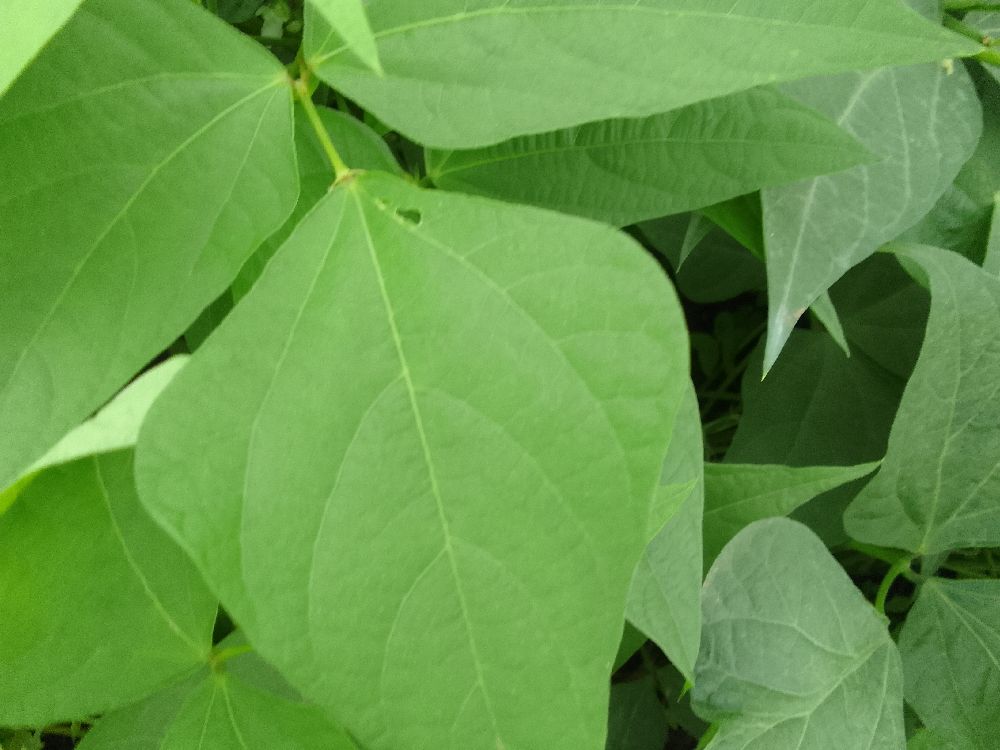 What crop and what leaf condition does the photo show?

common bean, healthy
